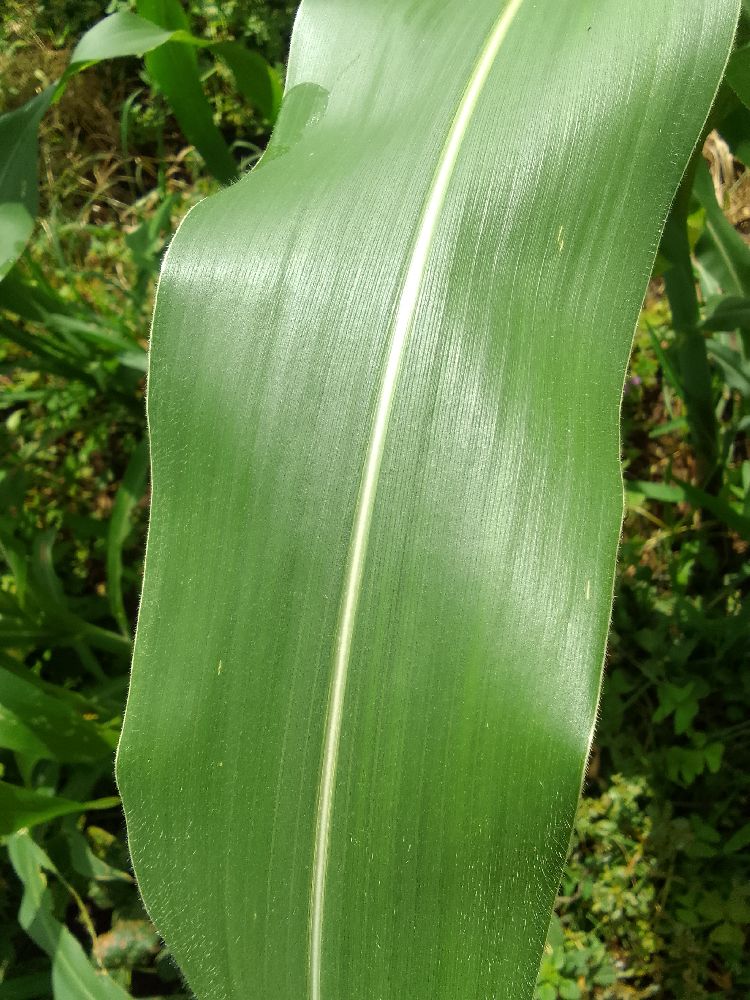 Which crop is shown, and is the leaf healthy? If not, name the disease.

maize, healthy
